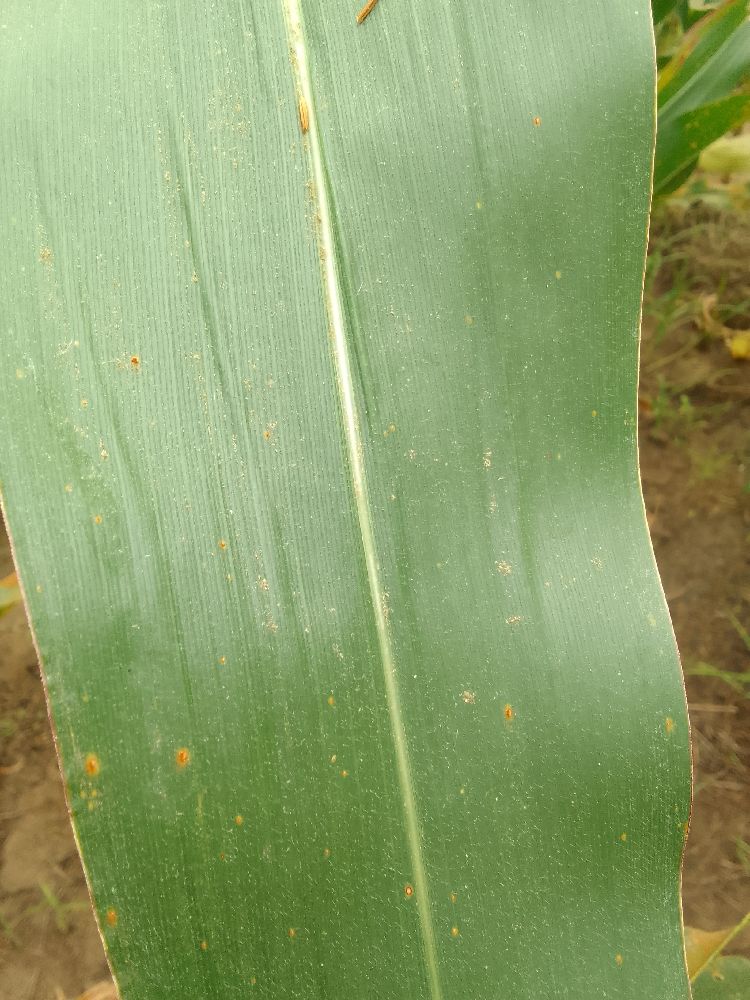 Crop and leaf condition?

maize, healthy
